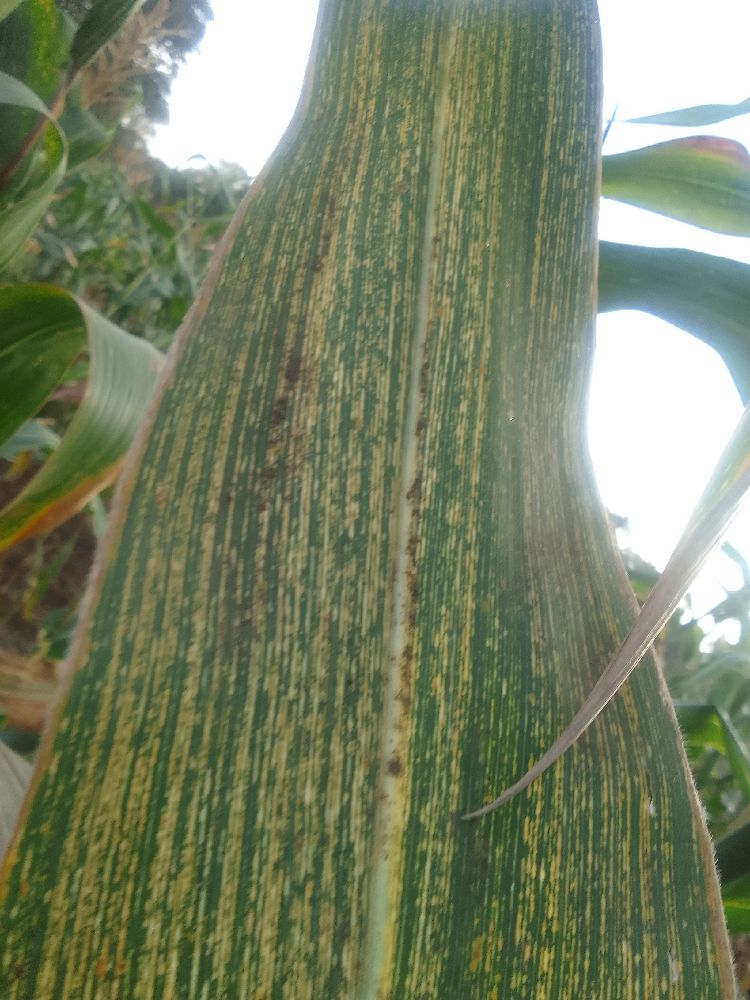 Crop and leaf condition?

maize, maize streak virus
